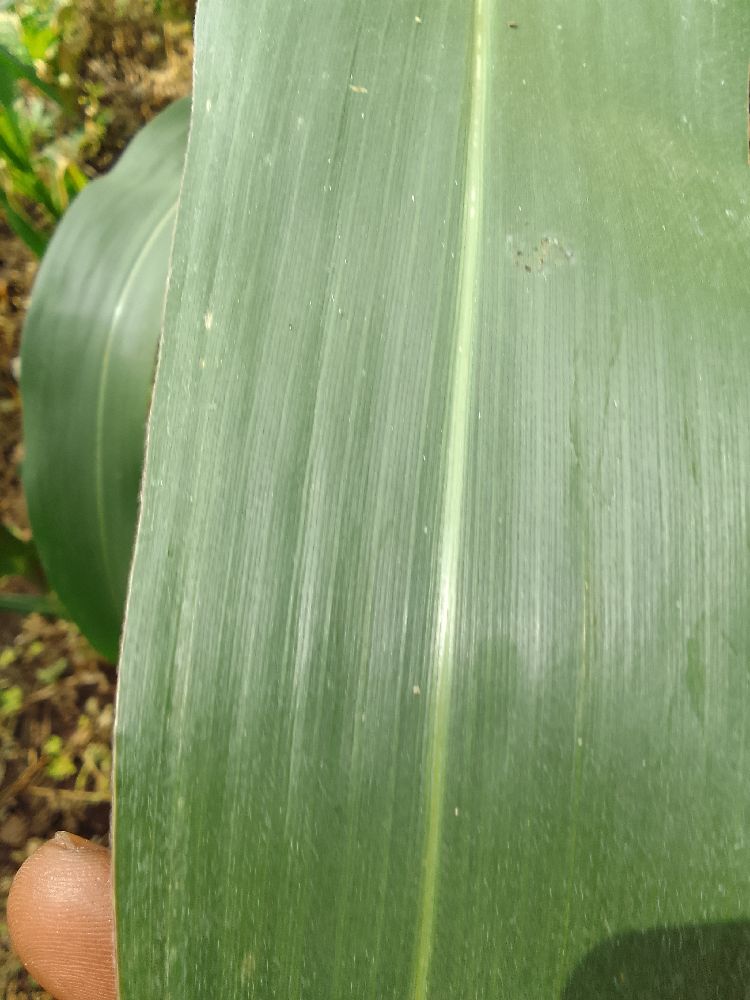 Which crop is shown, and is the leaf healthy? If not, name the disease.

maize, healthy
